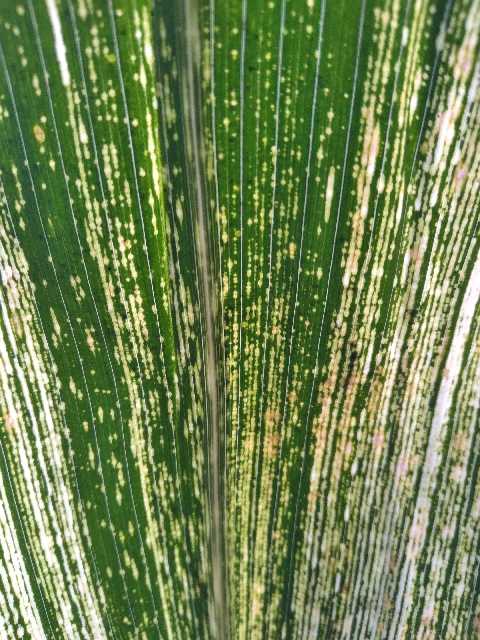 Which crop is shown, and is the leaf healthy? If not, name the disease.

maize, maize streak virus
